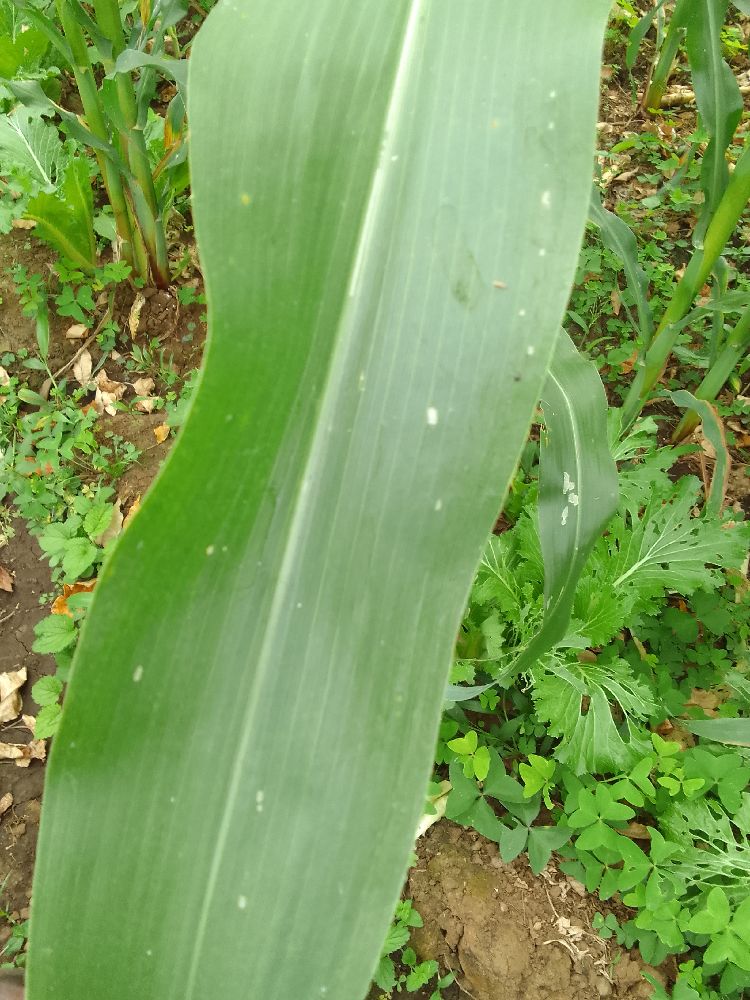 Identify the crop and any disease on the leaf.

maize, healthy
